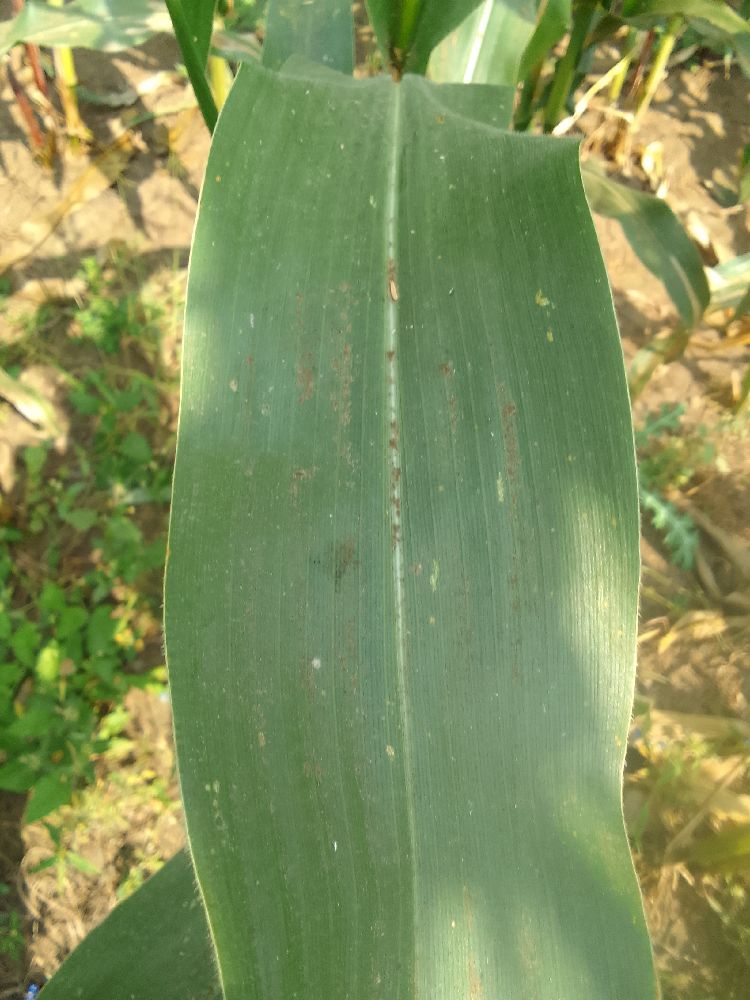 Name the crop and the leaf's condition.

maize, healthy
